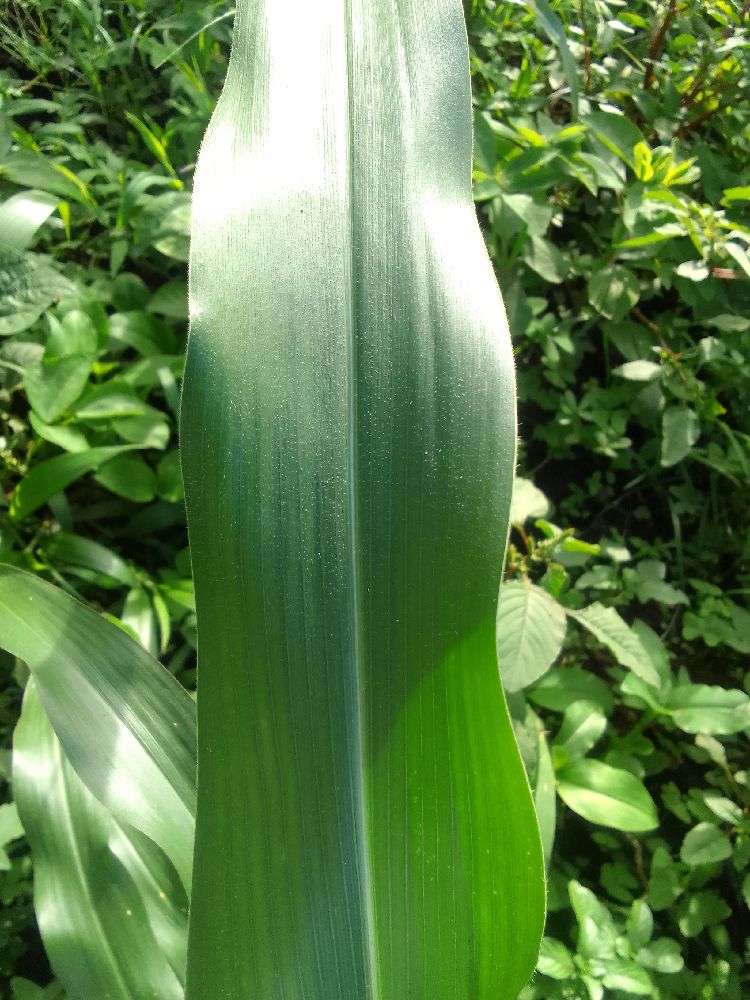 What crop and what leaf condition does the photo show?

maize, healthy
